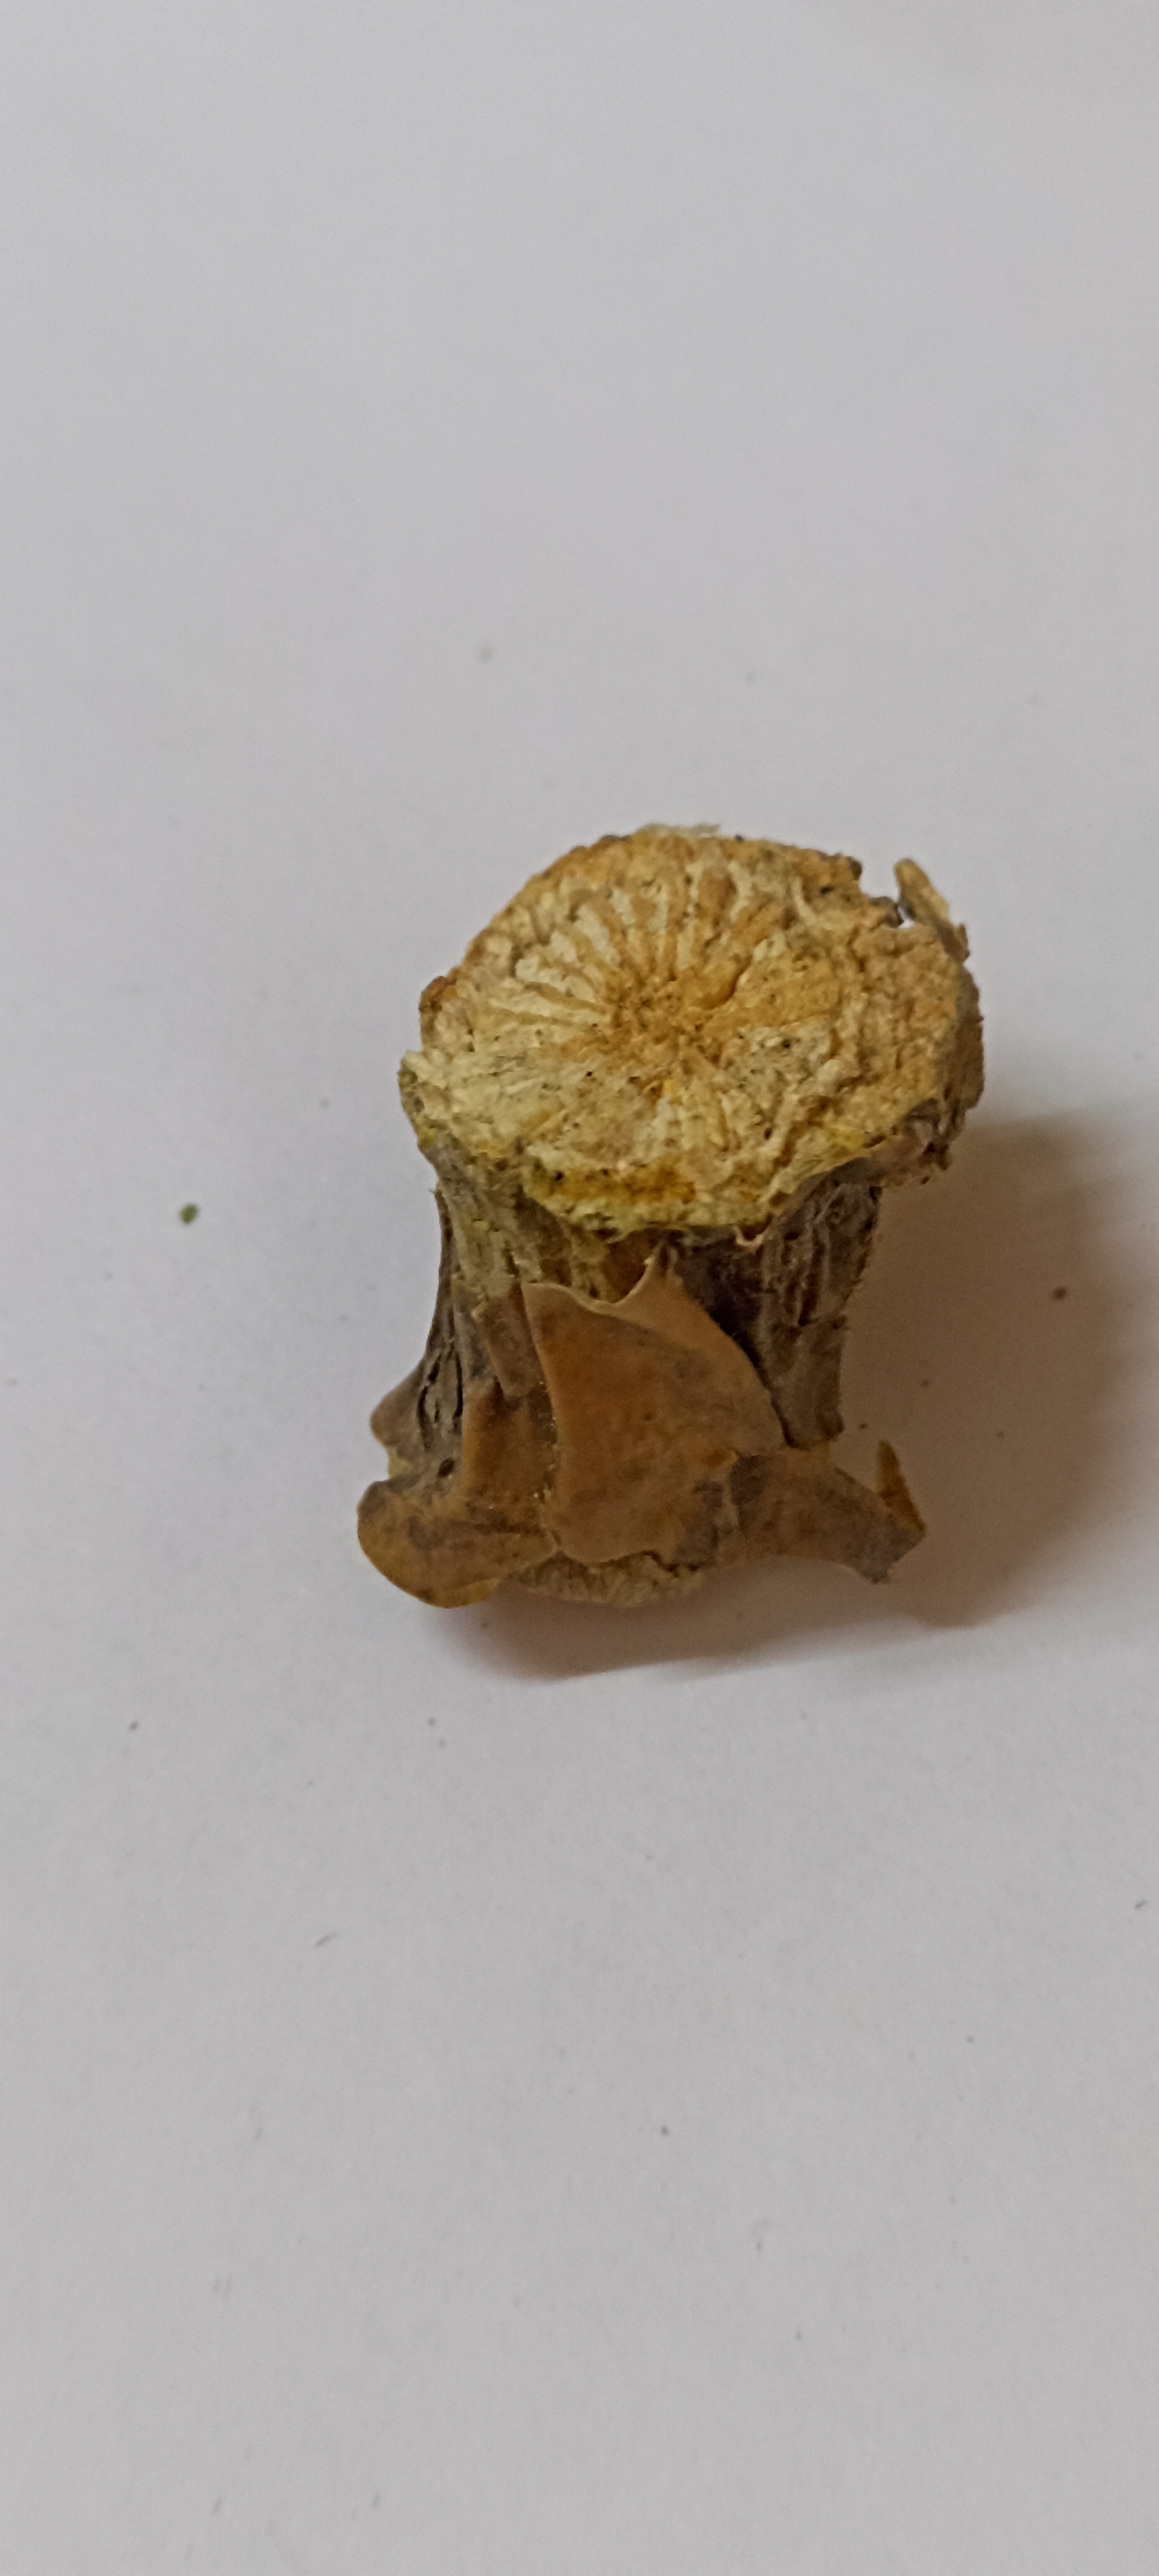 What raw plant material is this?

gulvel
